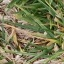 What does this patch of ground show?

grass
